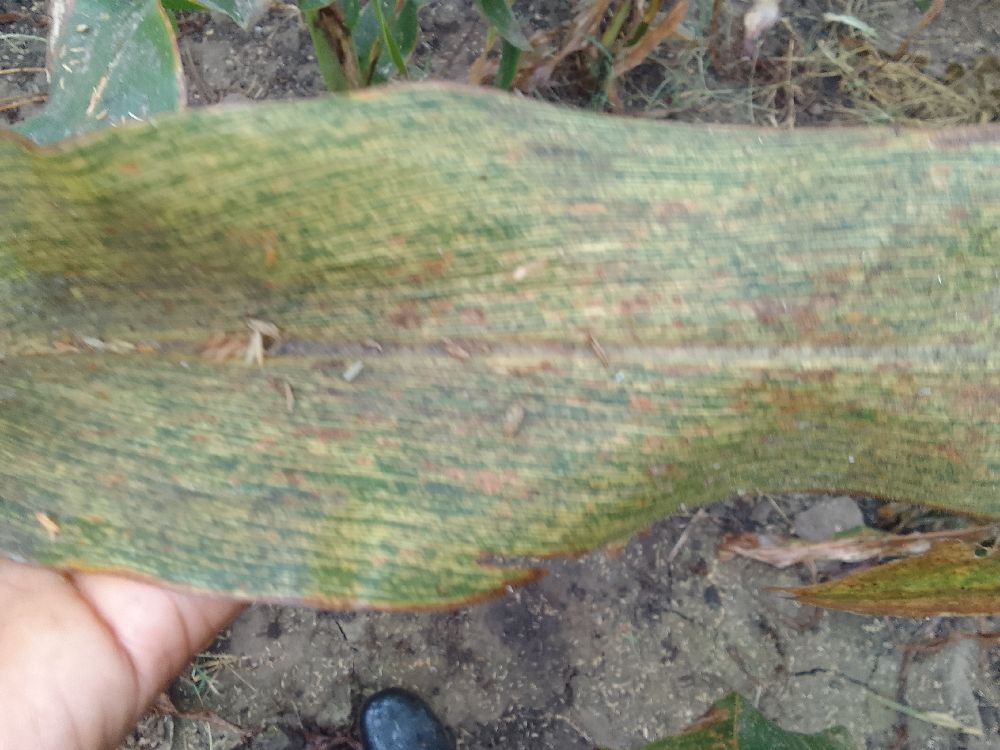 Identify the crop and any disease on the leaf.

maize, maize streak virus
